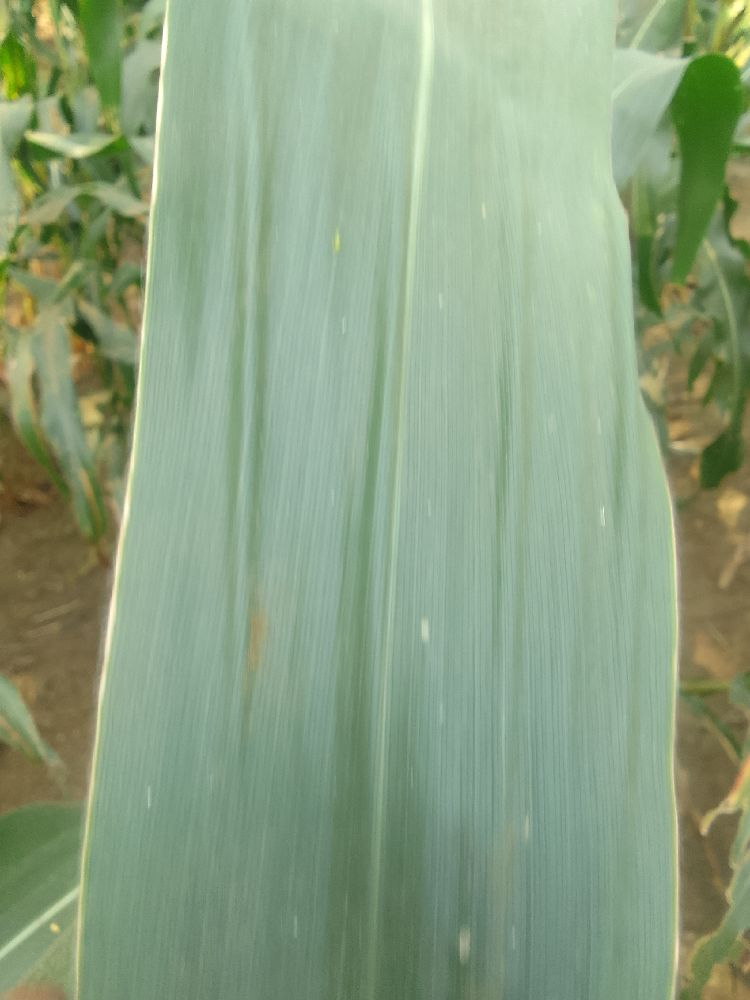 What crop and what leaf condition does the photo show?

maize, healthy
